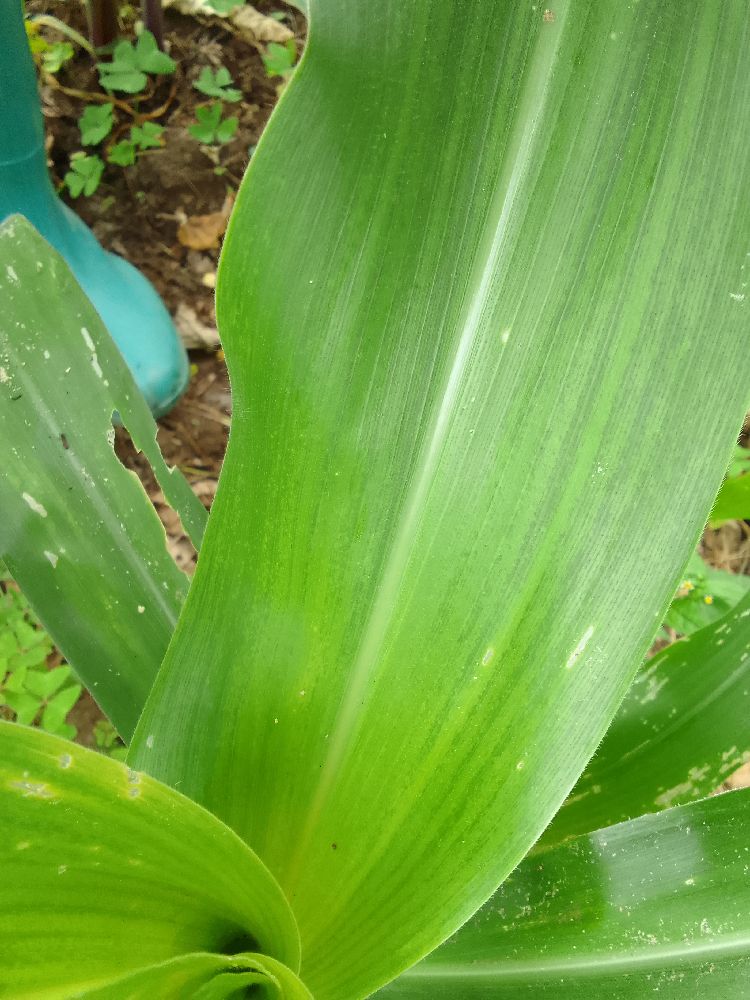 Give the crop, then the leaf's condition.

maize, healthy
